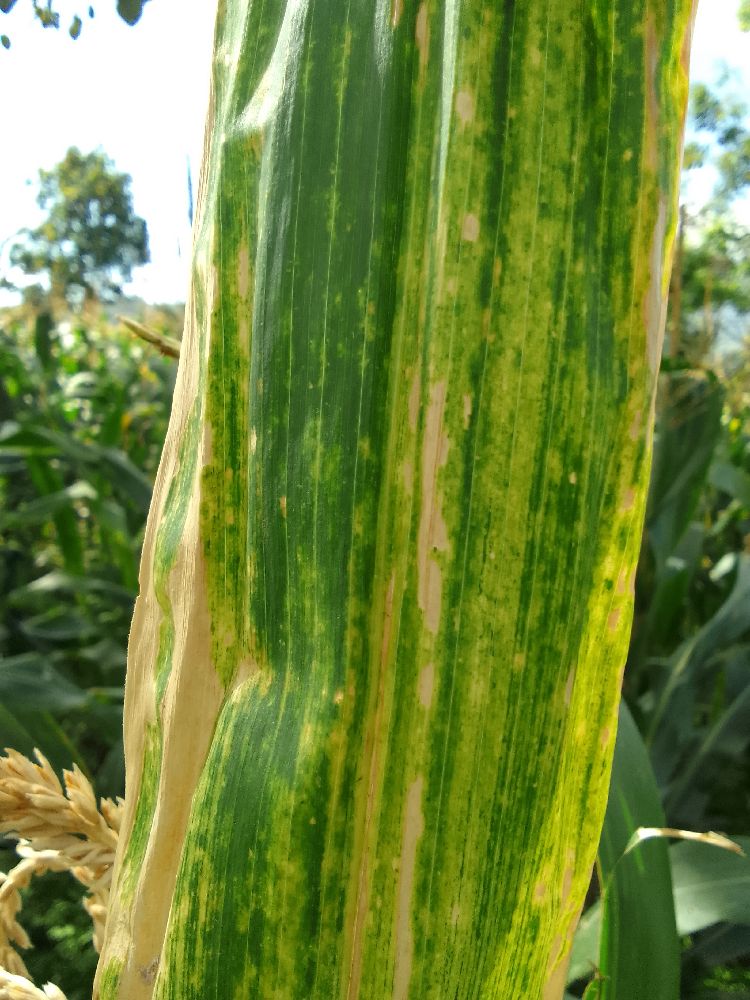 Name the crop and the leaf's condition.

maize, maize lethal necrosis
